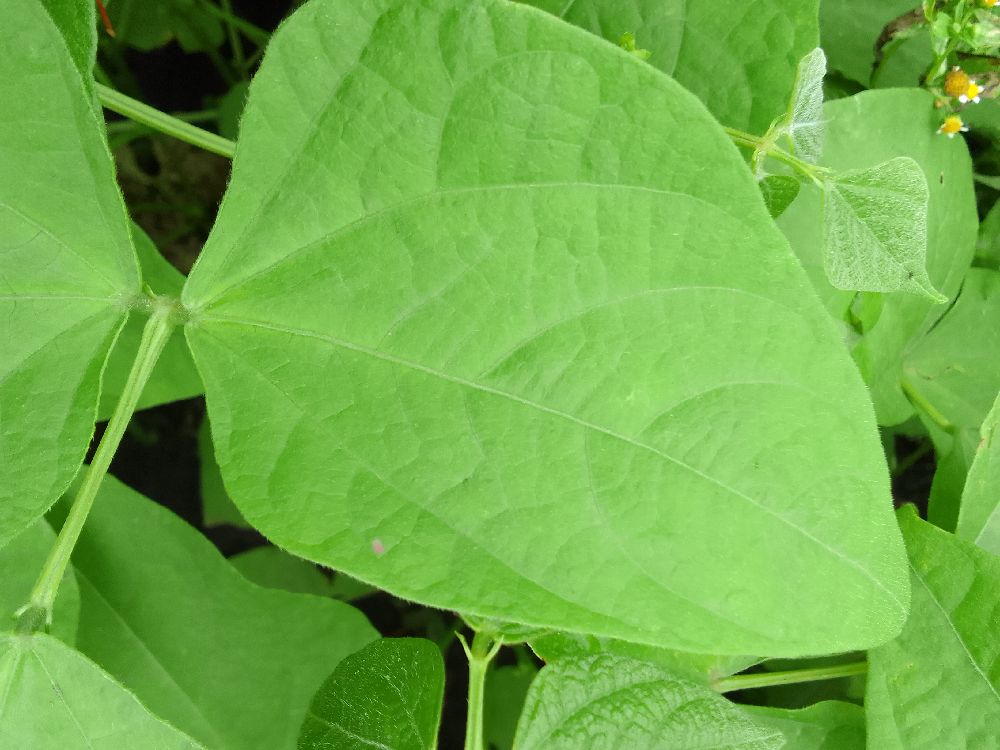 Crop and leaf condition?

common bean, healthy
